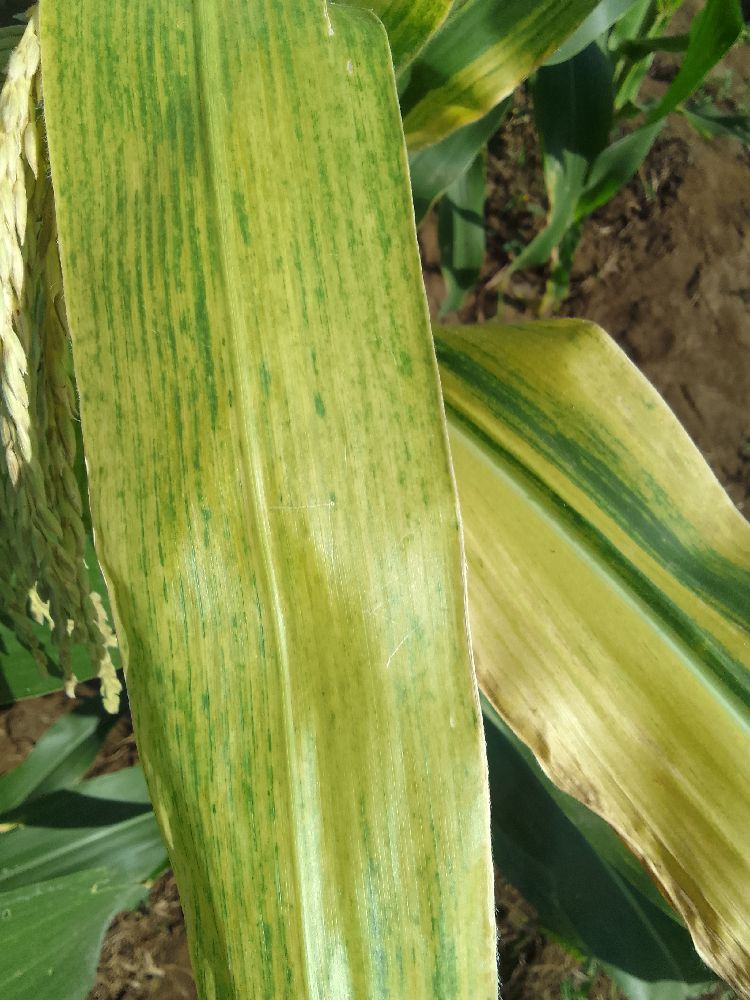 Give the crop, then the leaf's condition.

maize, maize lethal necrosis
